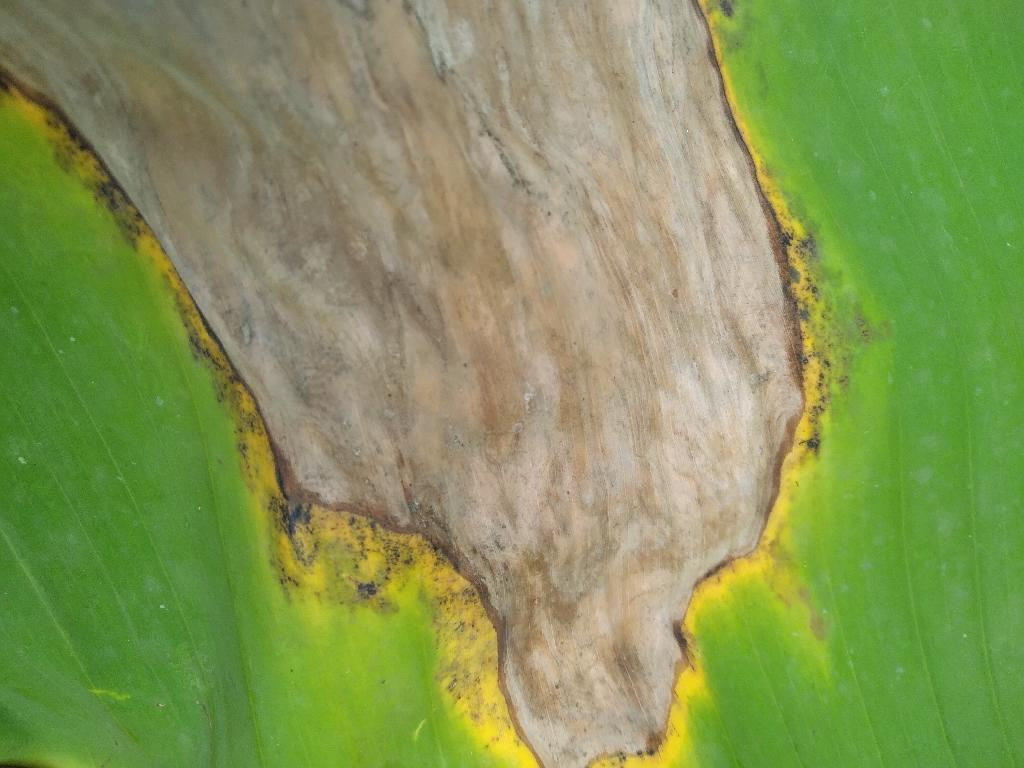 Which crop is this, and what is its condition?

banana, black sigatoka
